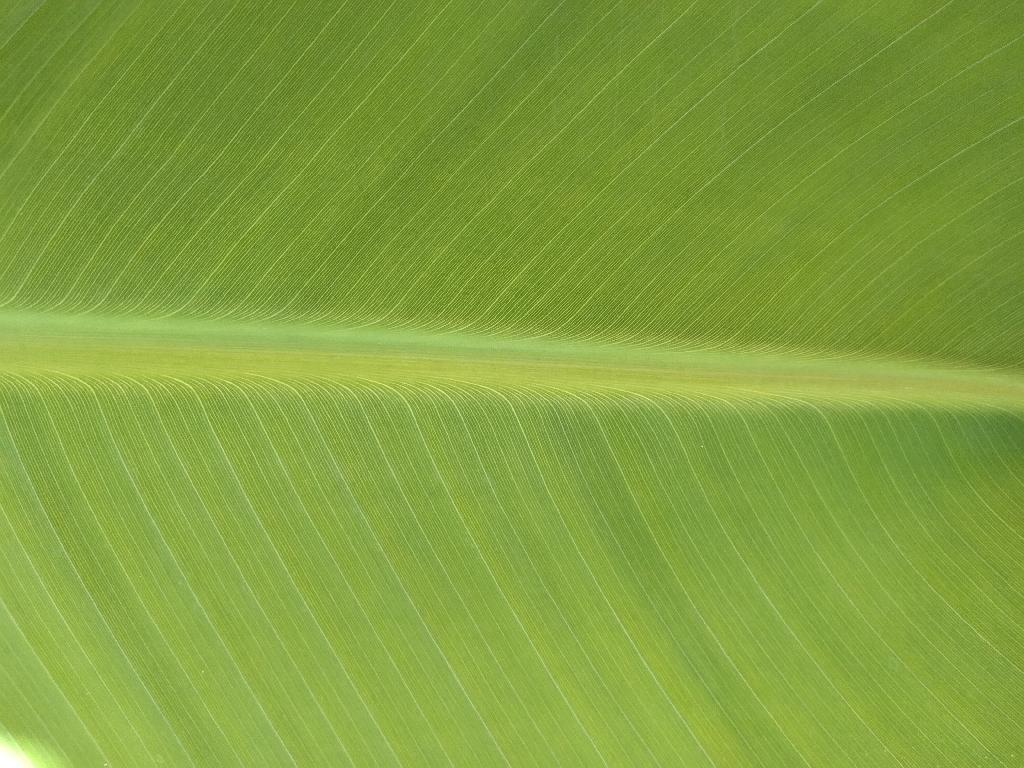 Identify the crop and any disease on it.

banana, healthy
